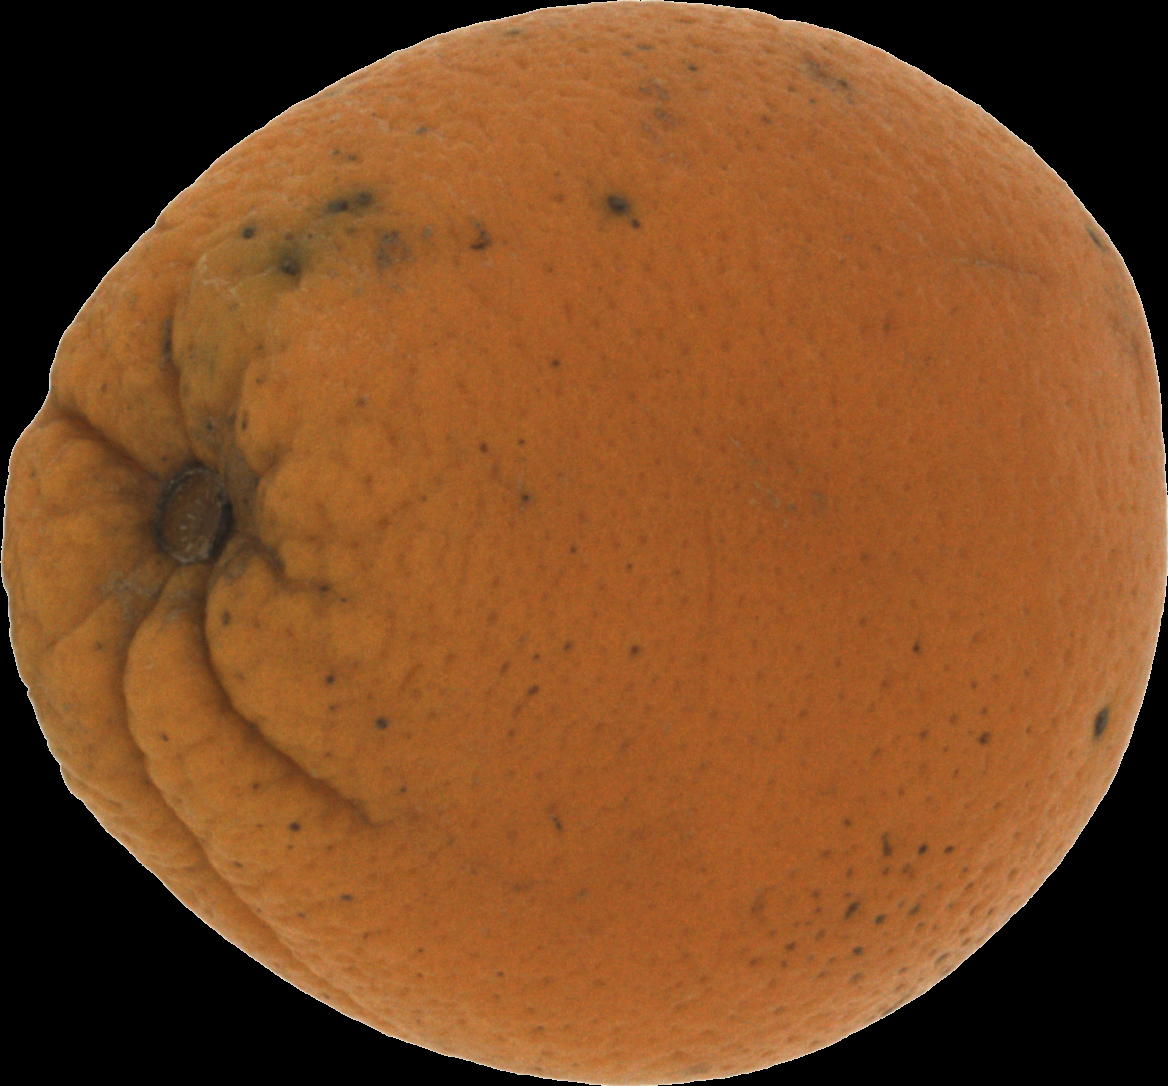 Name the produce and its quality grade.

orange, bad
